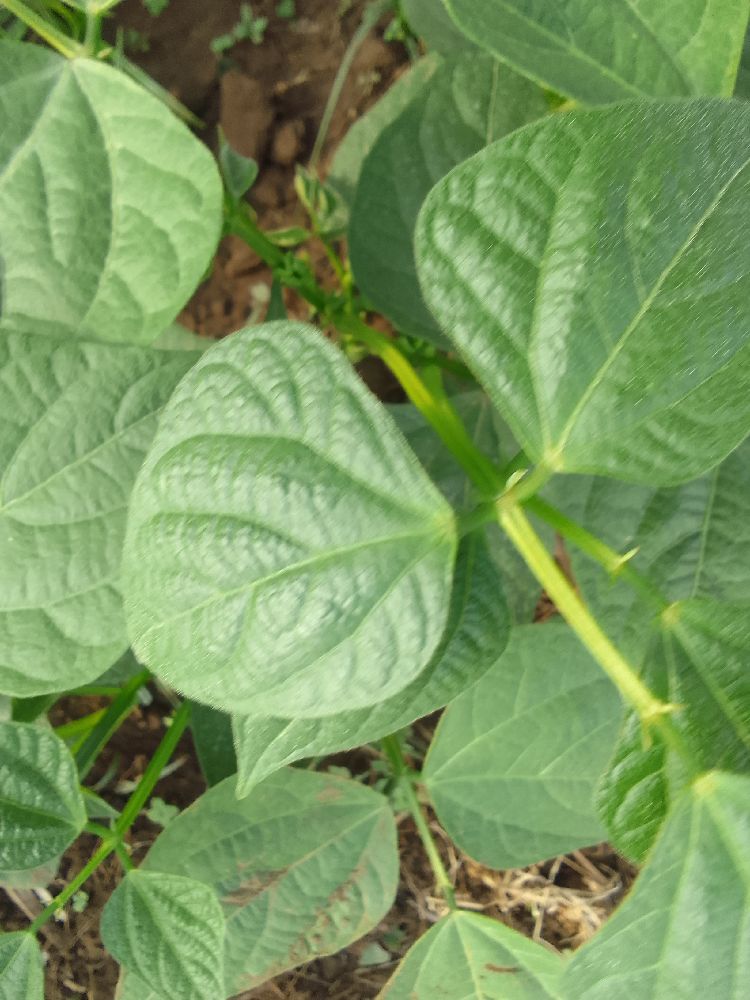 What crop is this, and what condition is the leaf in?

common bean, healthy
